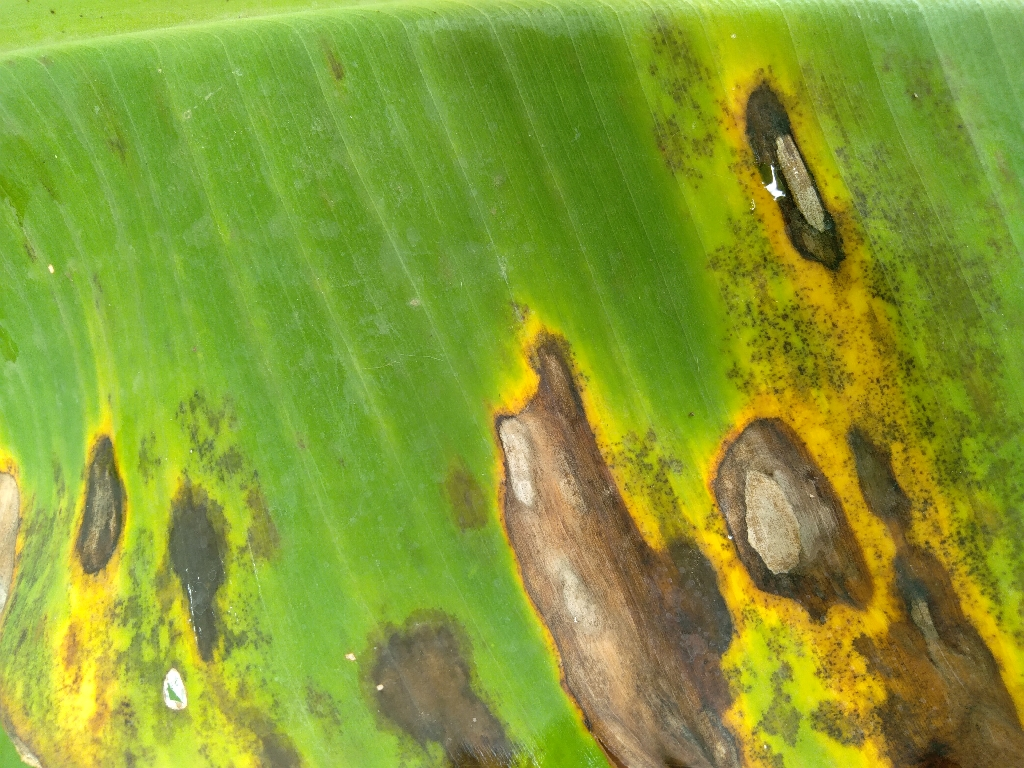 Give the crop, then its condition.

banana, black sigatoka
